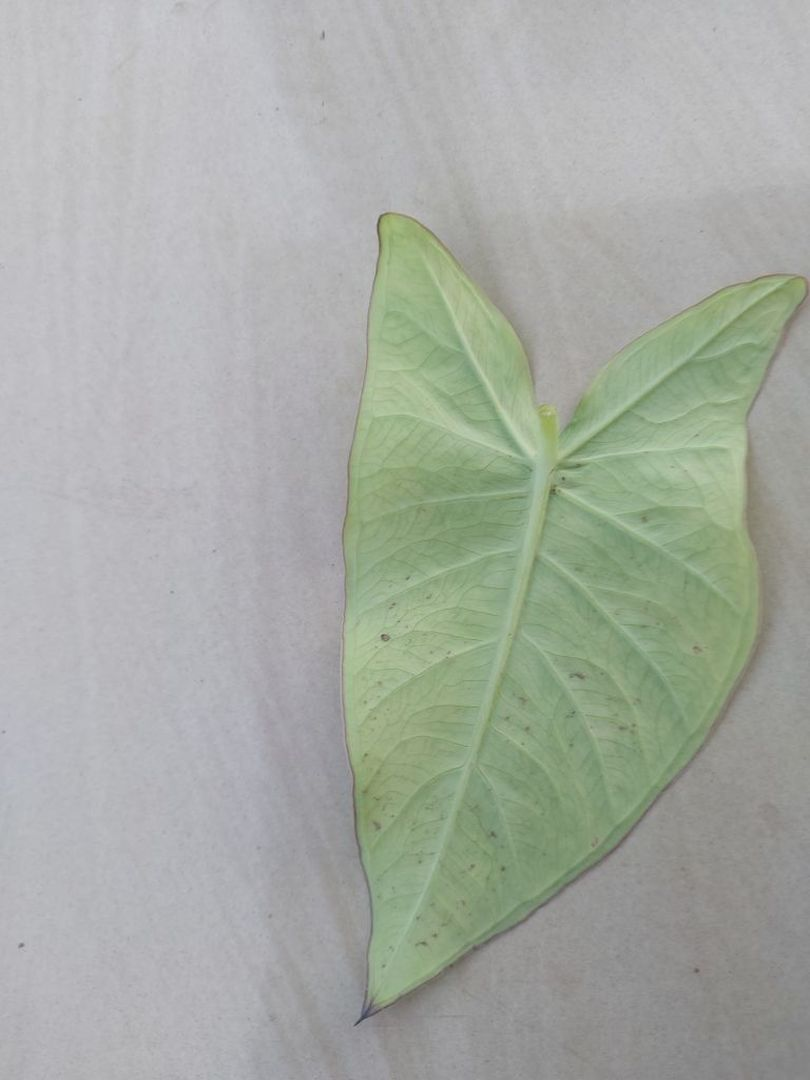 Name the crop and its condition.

taro, mosaic
